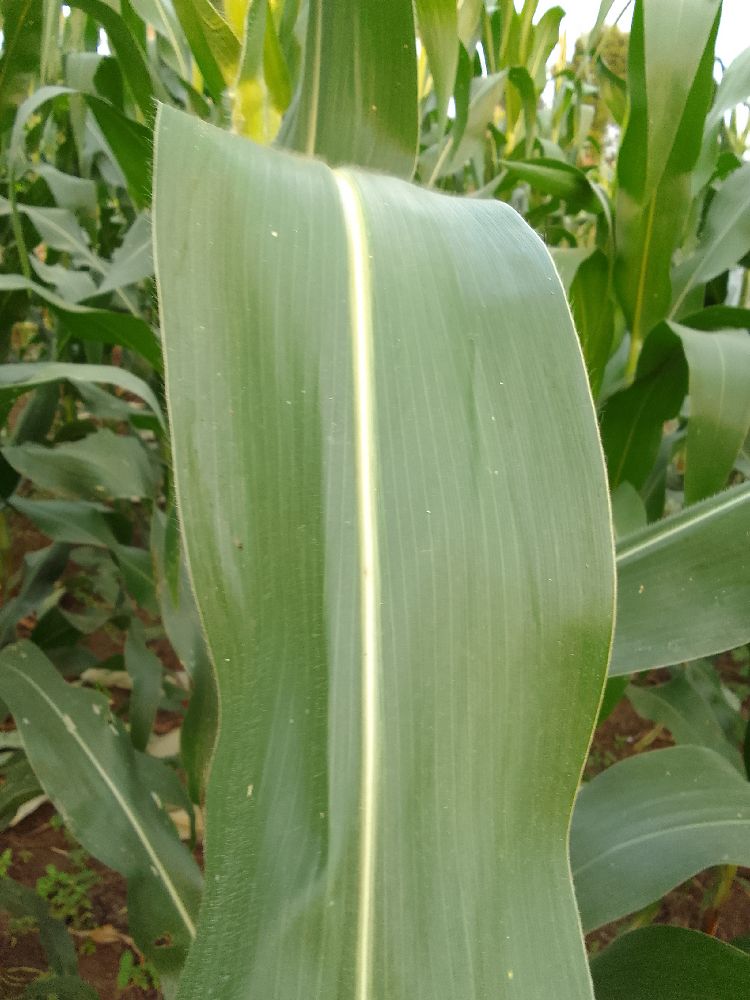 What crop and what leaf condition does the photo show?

maize, healthy
